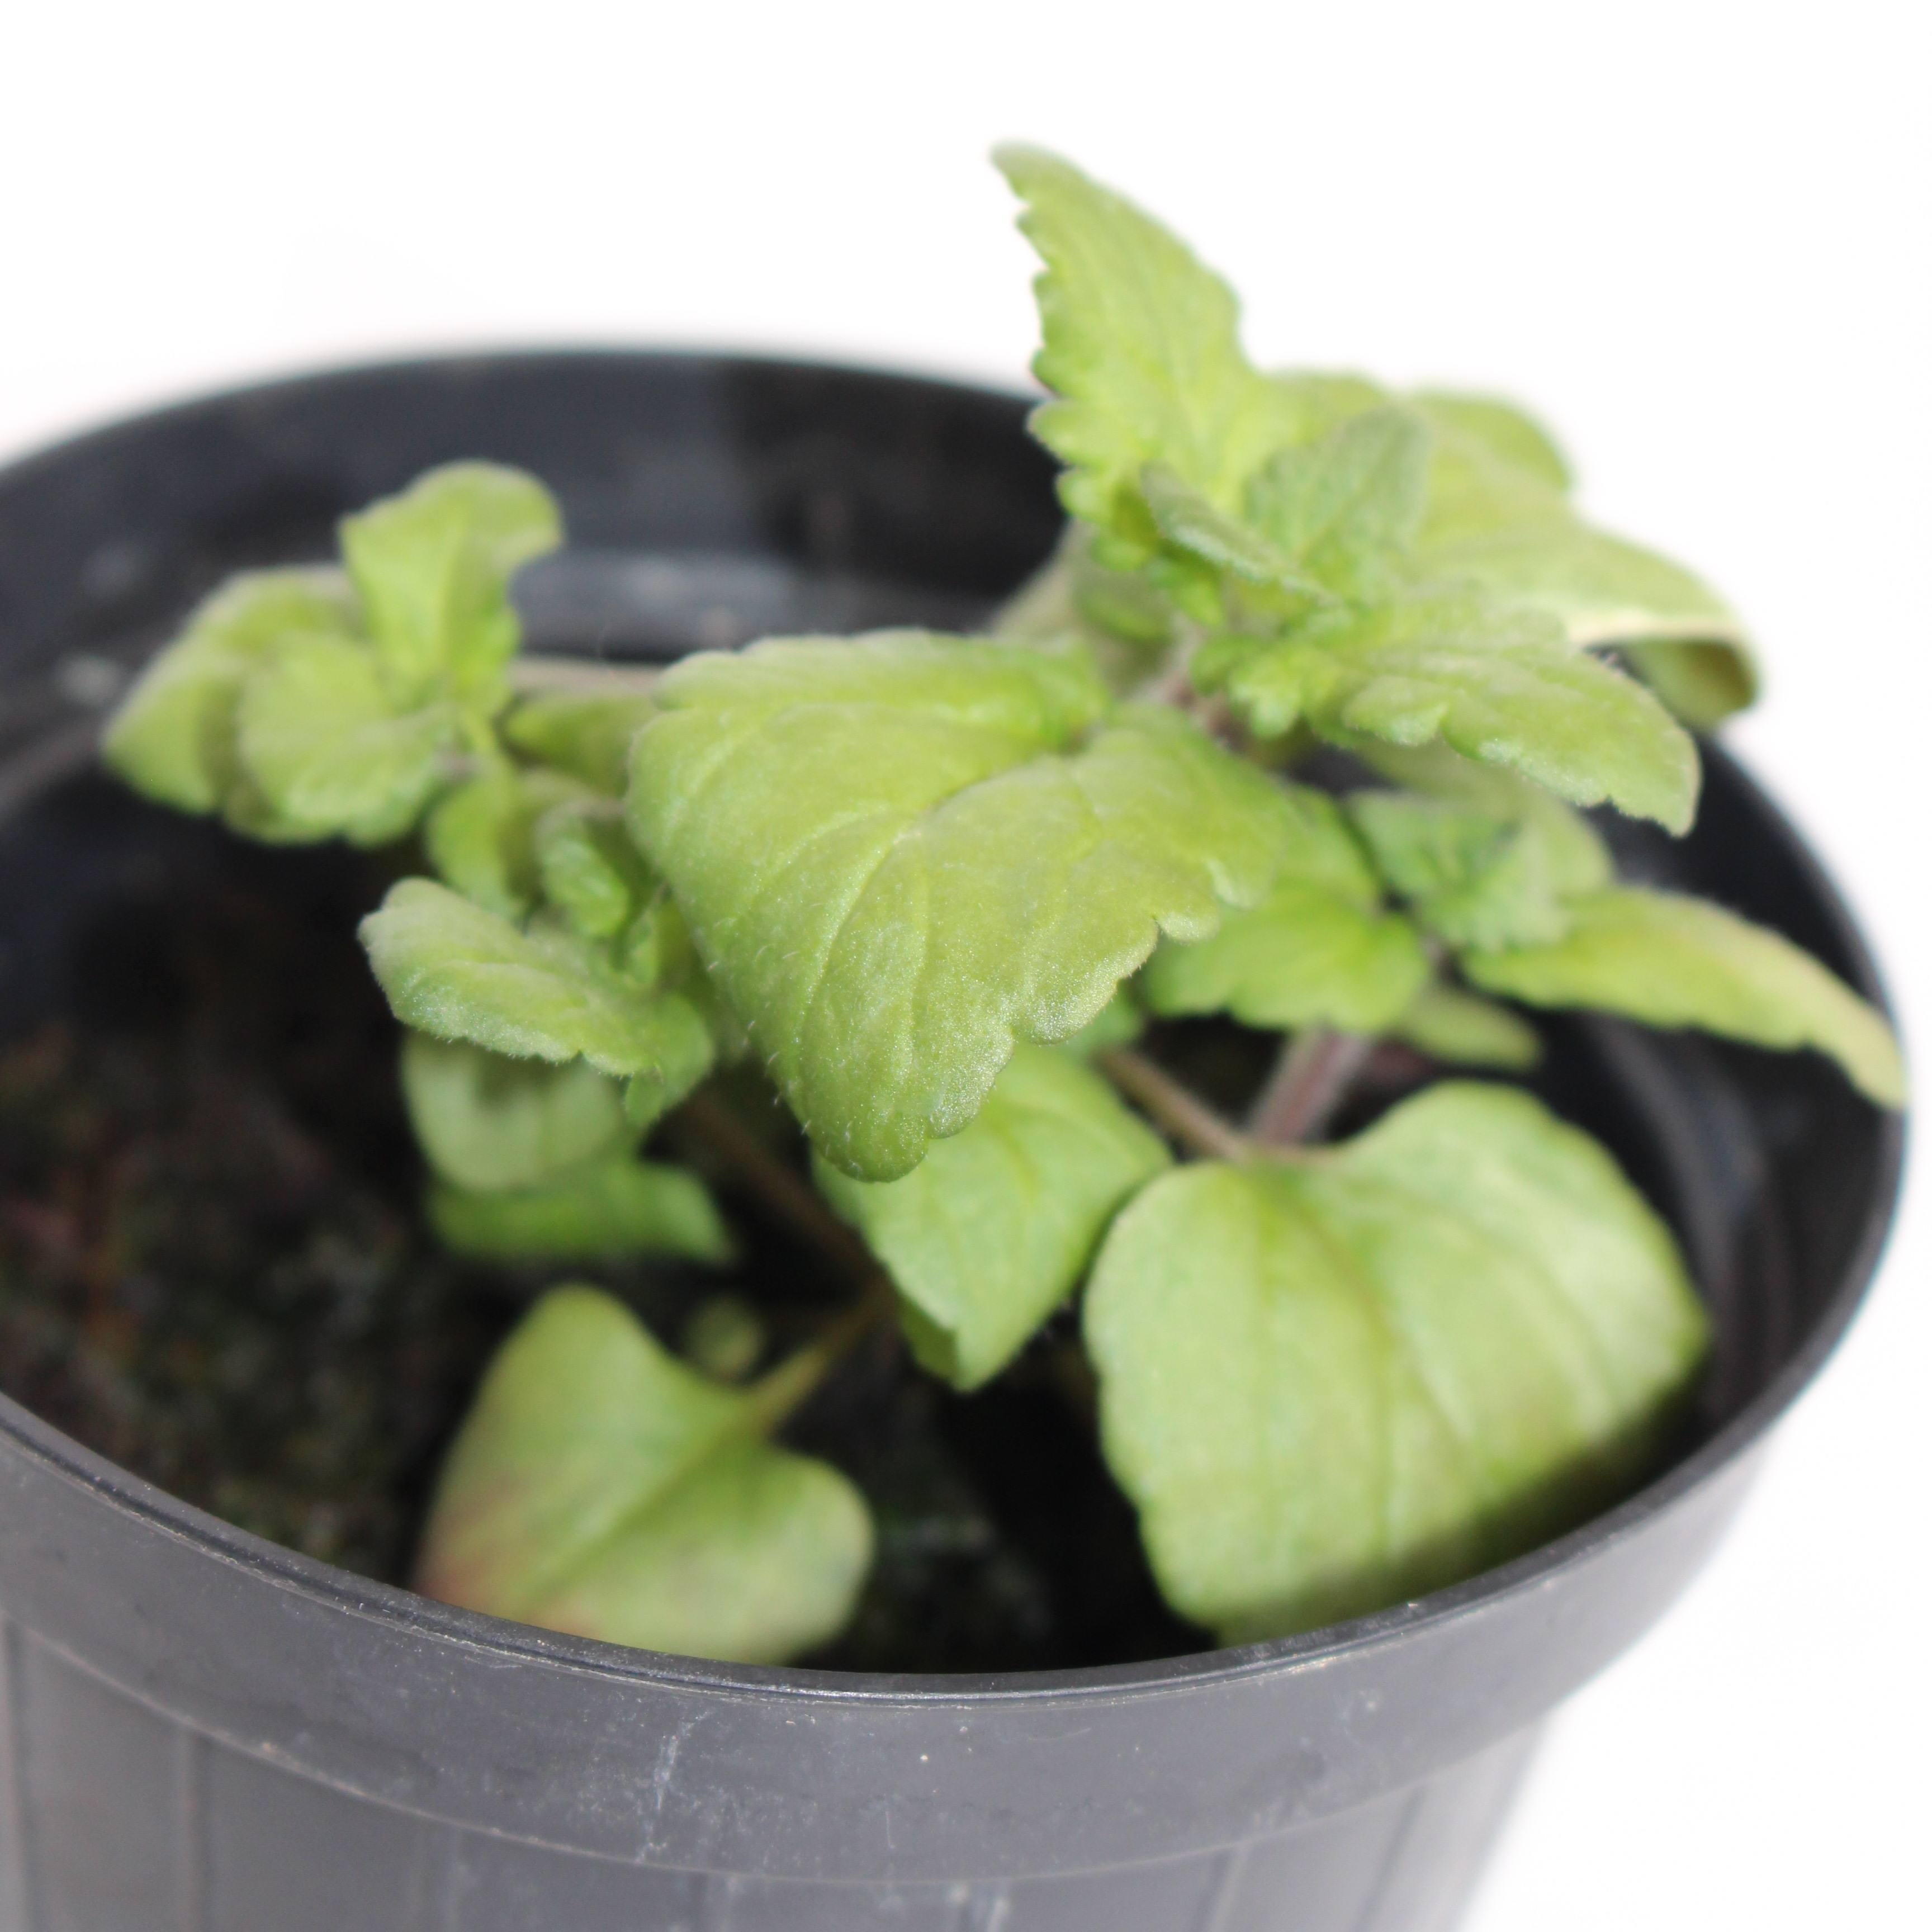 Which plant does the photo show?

Veronica persica
